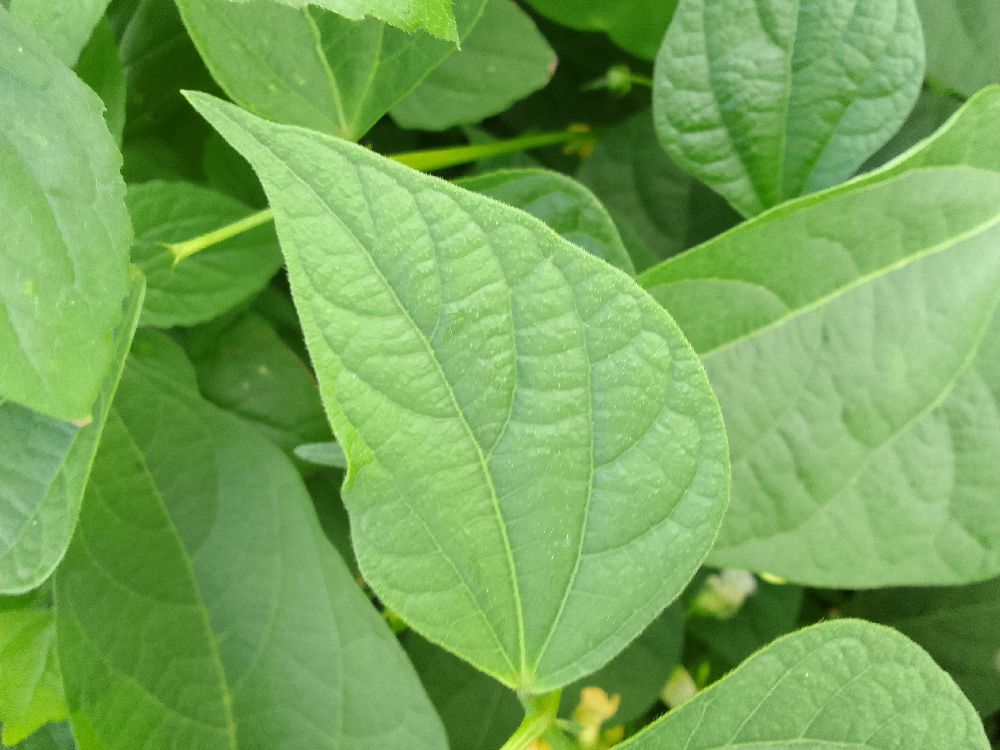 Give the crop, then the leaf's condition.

common bean, healthy
